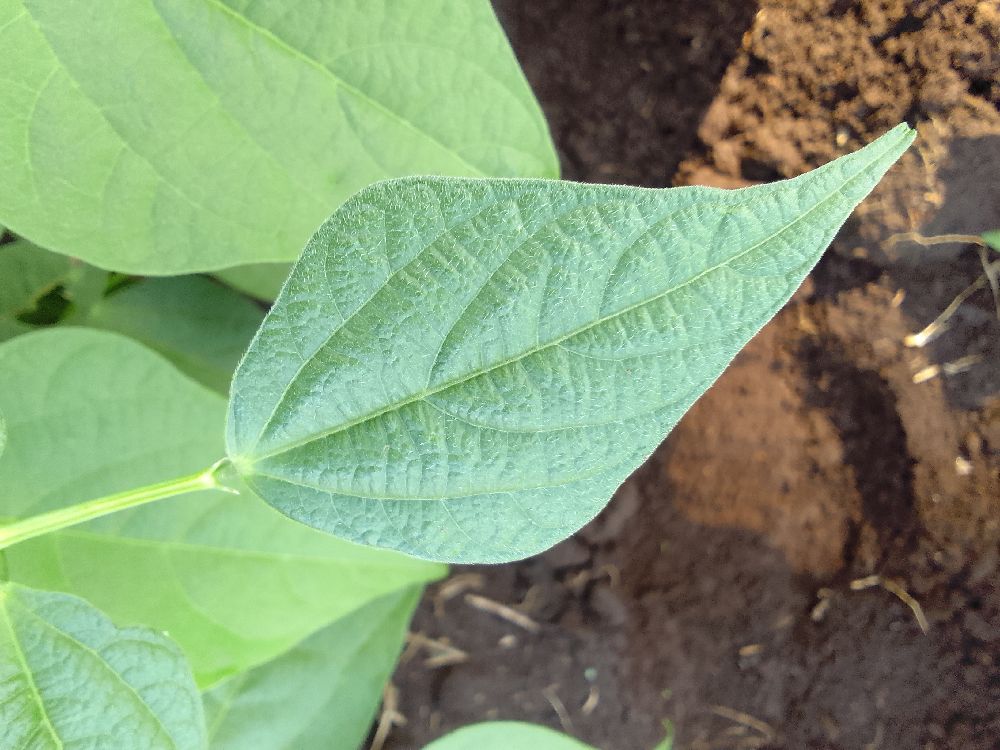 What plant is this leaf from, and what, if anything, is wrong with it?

common bean, healthy
